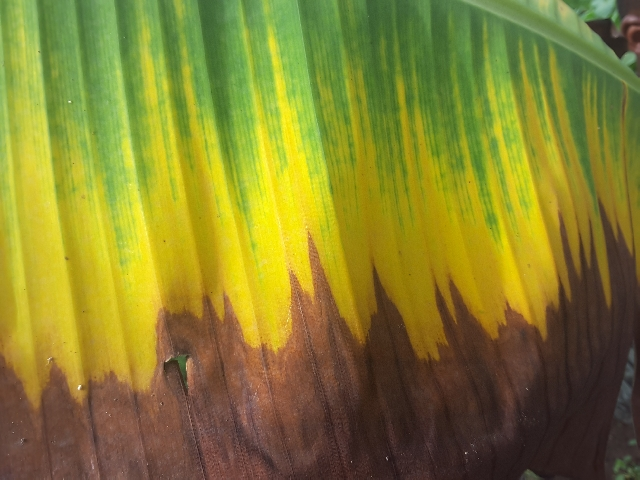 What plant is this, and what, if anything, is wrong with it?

banana, fusarium wilt race 1
